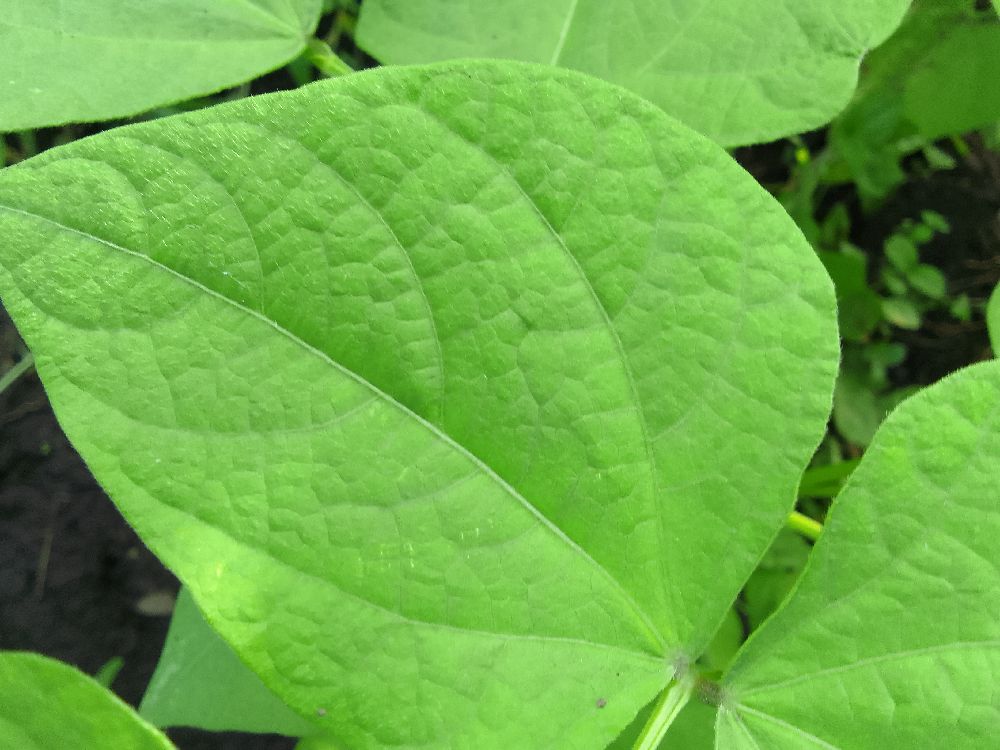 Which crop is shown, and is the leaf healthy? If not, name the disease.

common bean, healthy
